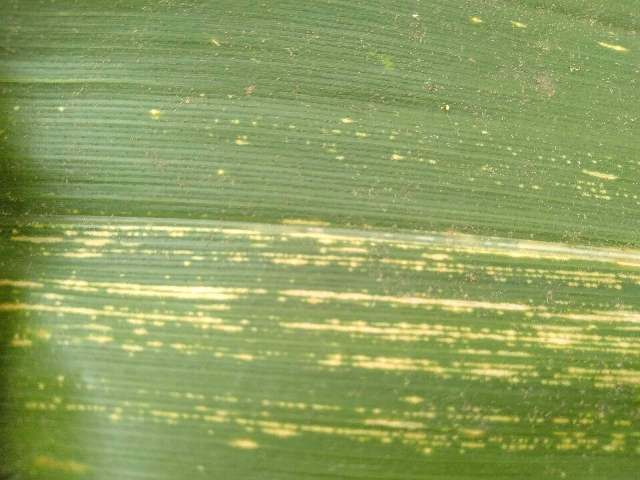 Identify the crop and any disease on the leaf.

maize, maize streak virus
